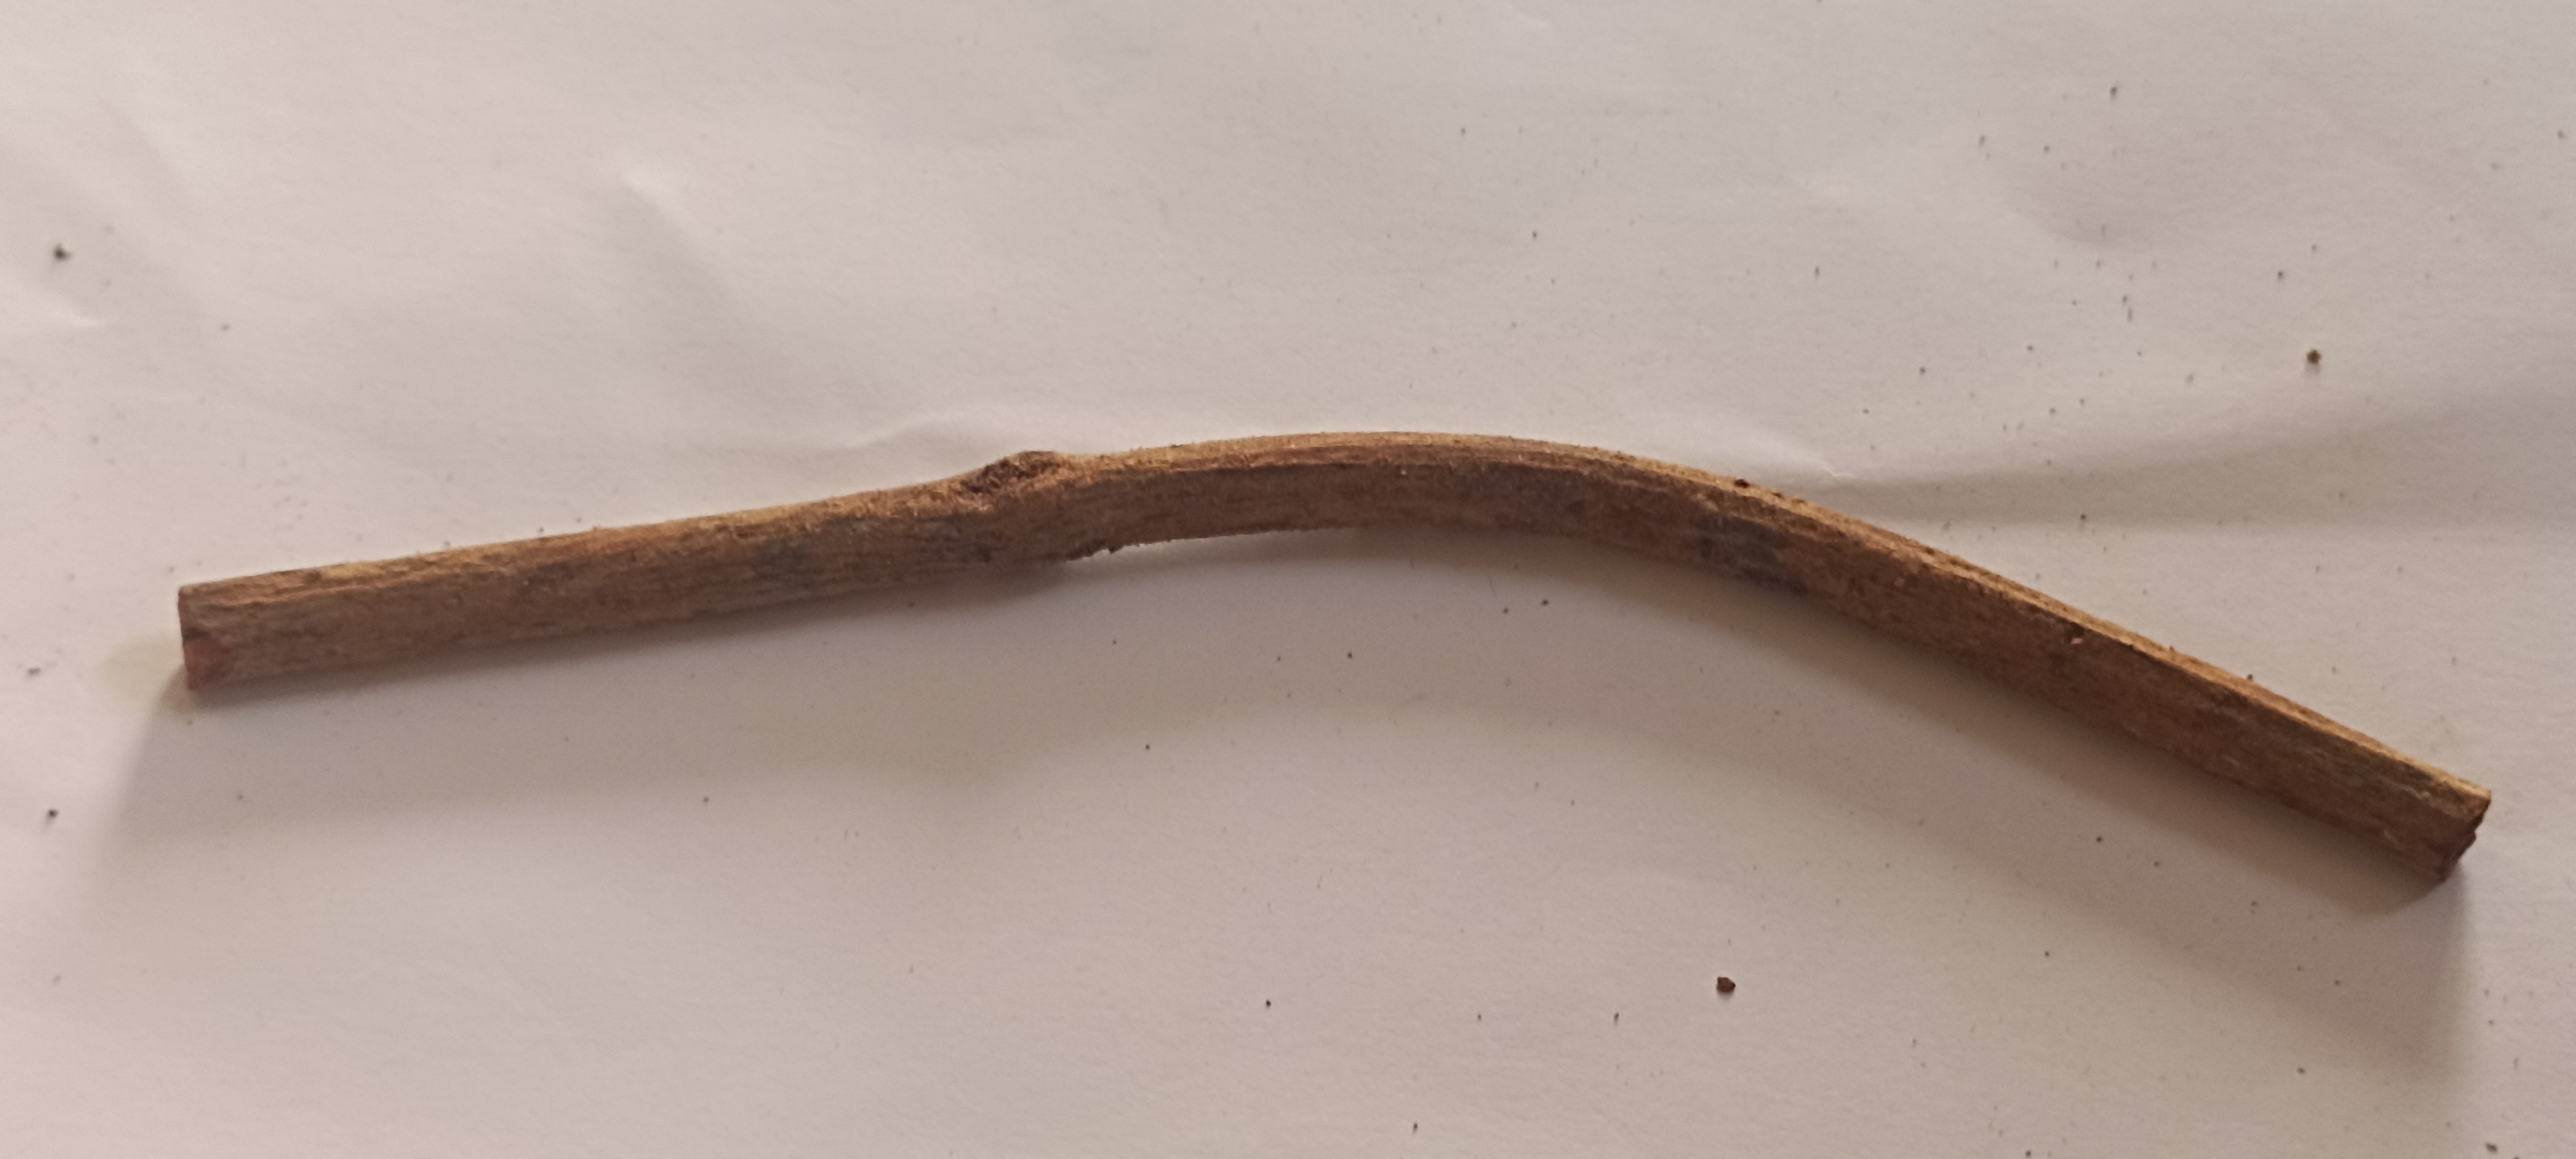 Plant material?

manjistha
